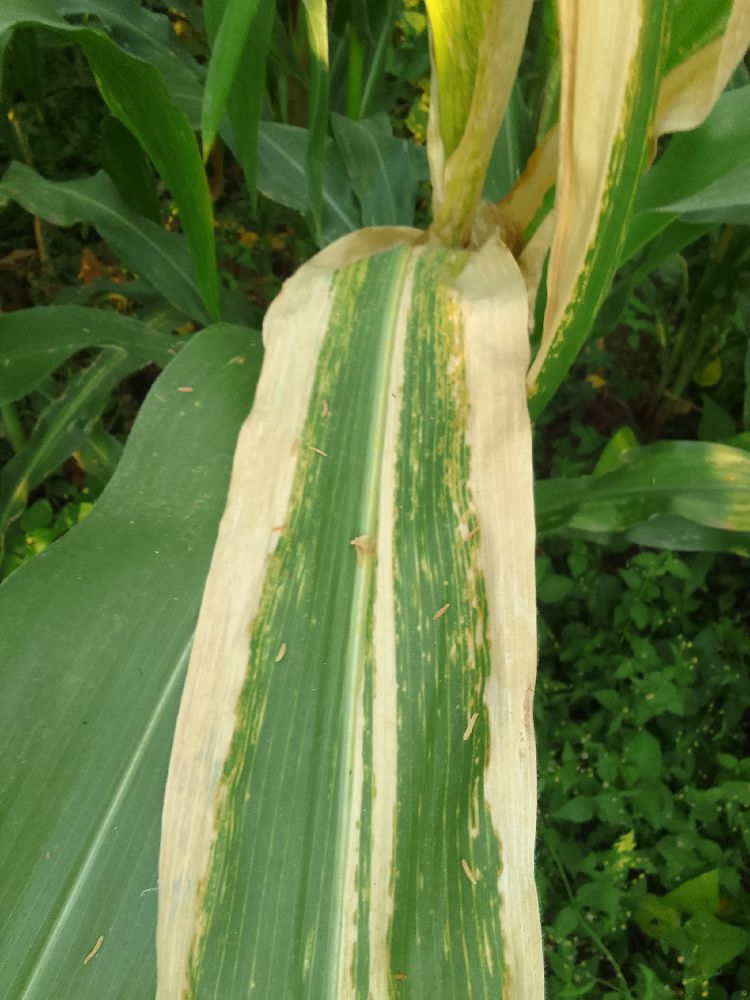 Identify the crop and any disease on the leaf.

maize, maize lethal necrosis
